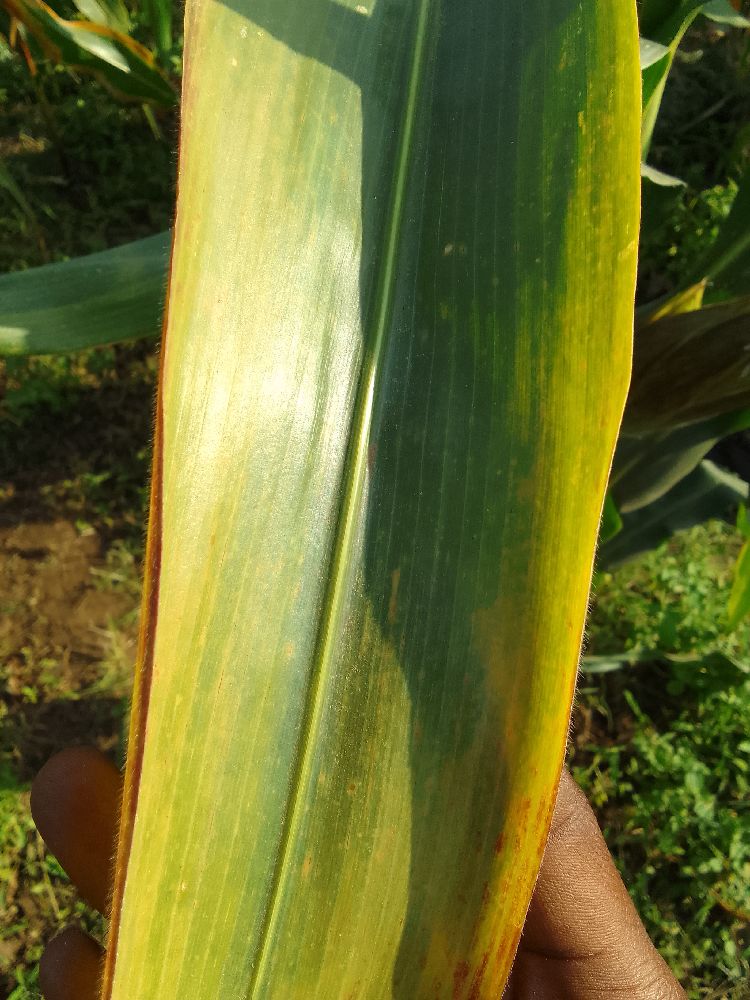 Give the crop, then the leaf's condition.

maize, maize lethal necrosis
